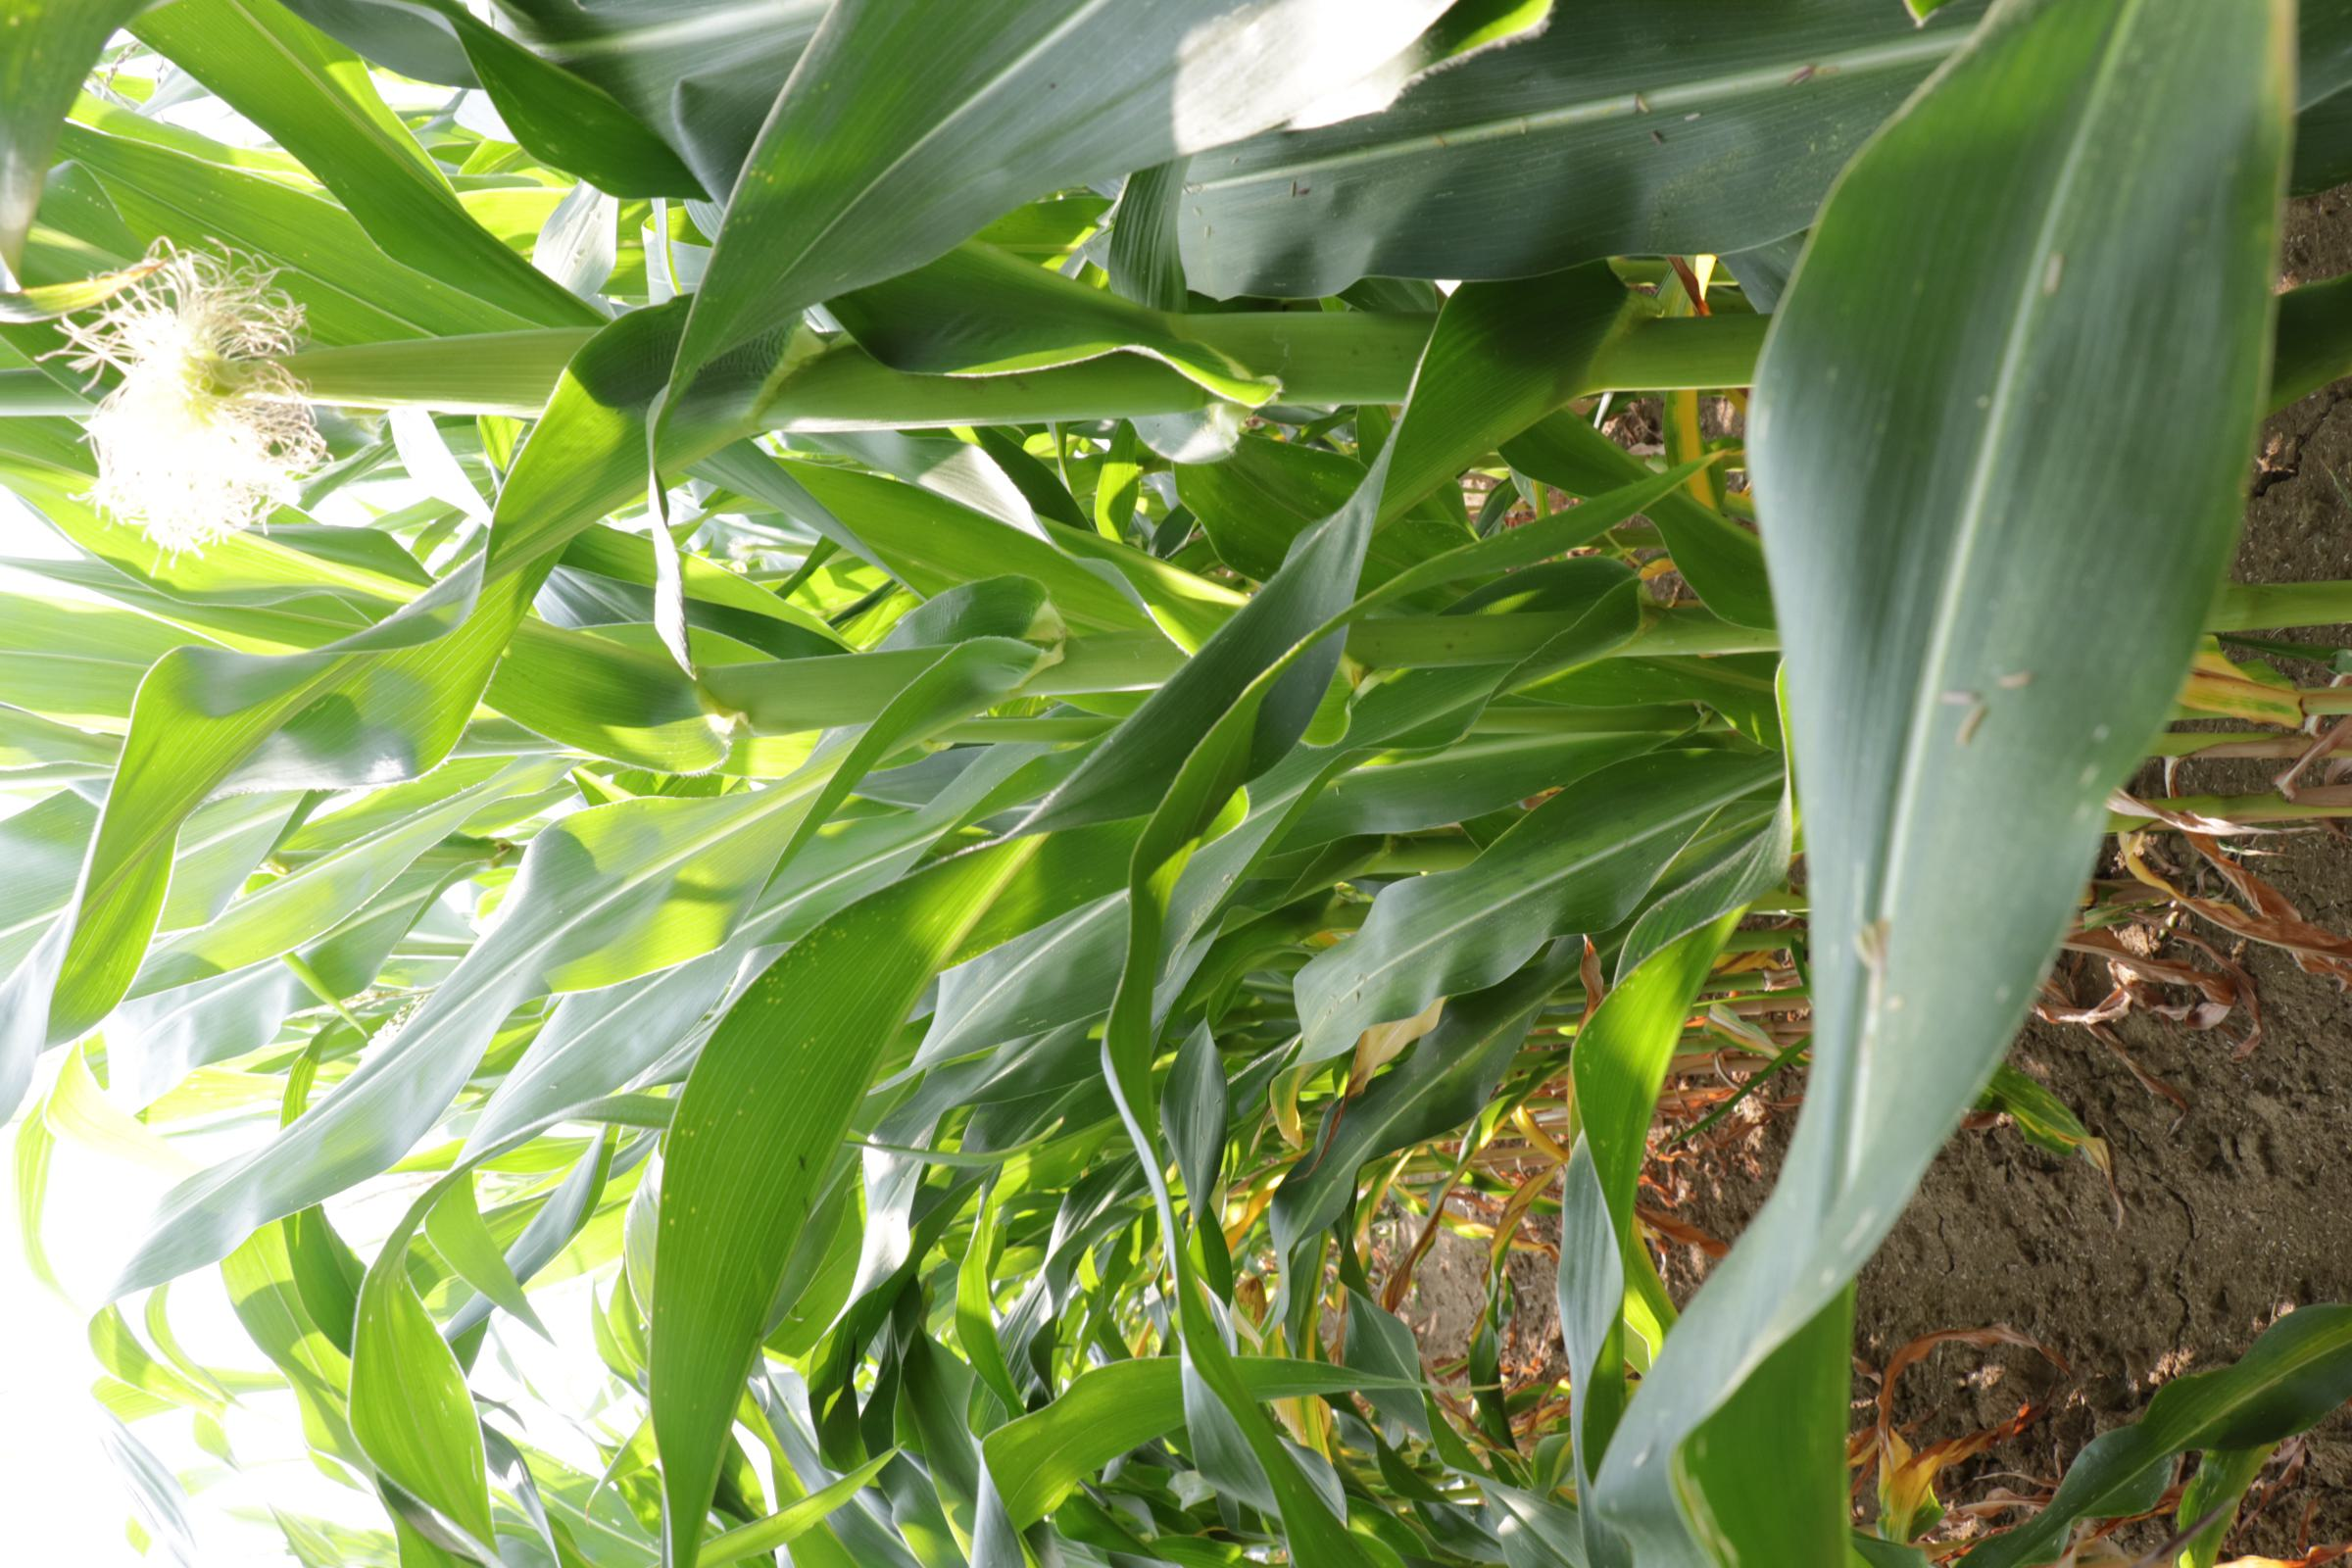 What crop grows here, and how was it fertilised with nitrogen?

maize, reduced nitrogen fertilisation
